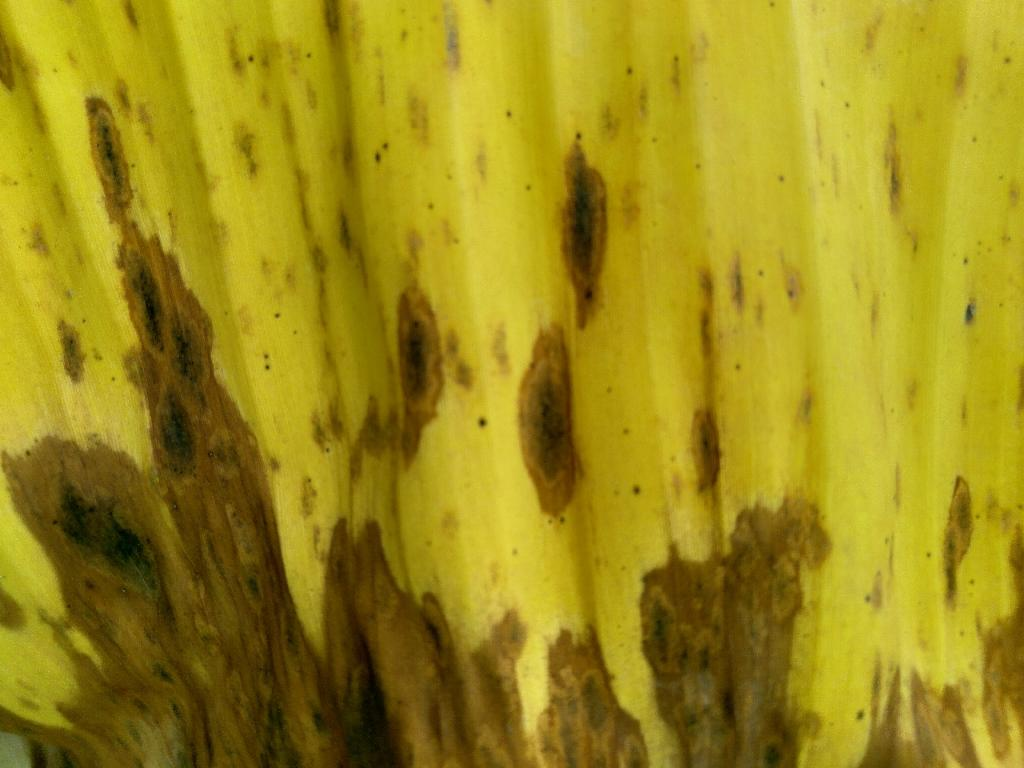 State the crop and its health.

banana, black sigatoka
